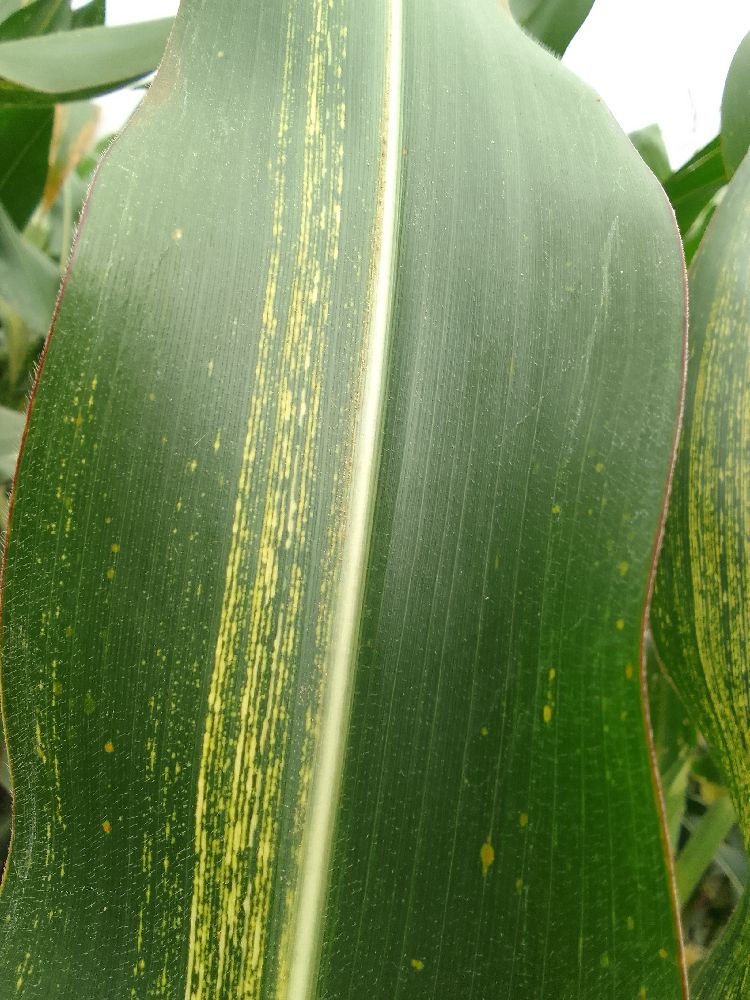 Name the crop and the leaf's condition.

maize, maize streak virus
